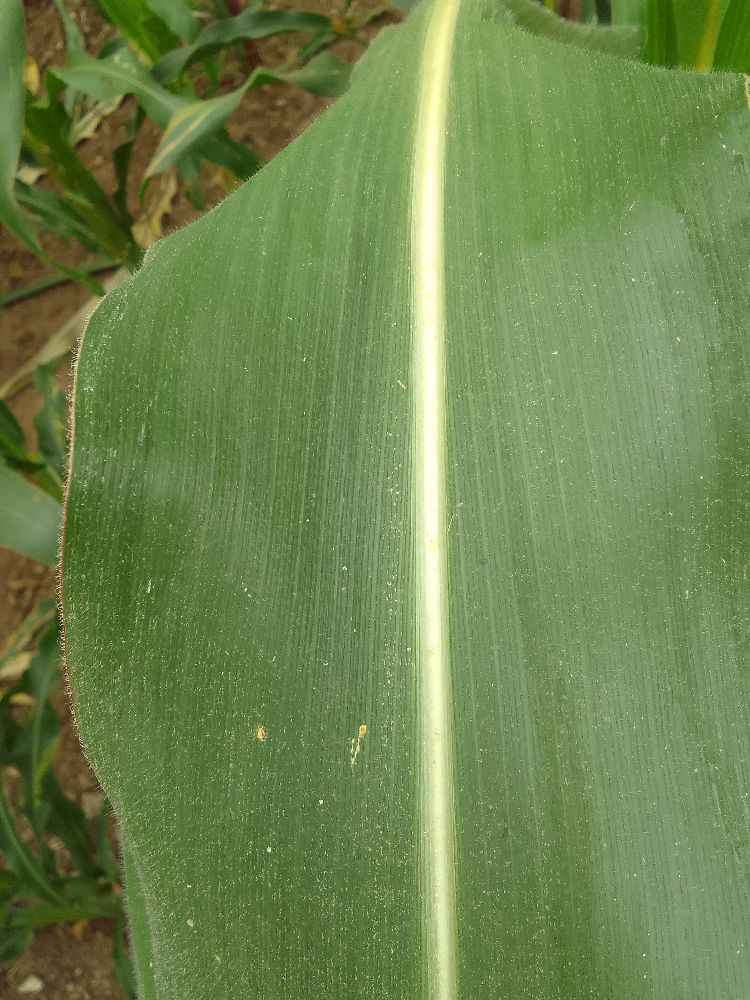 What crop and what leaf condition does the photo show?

maize, healthy
